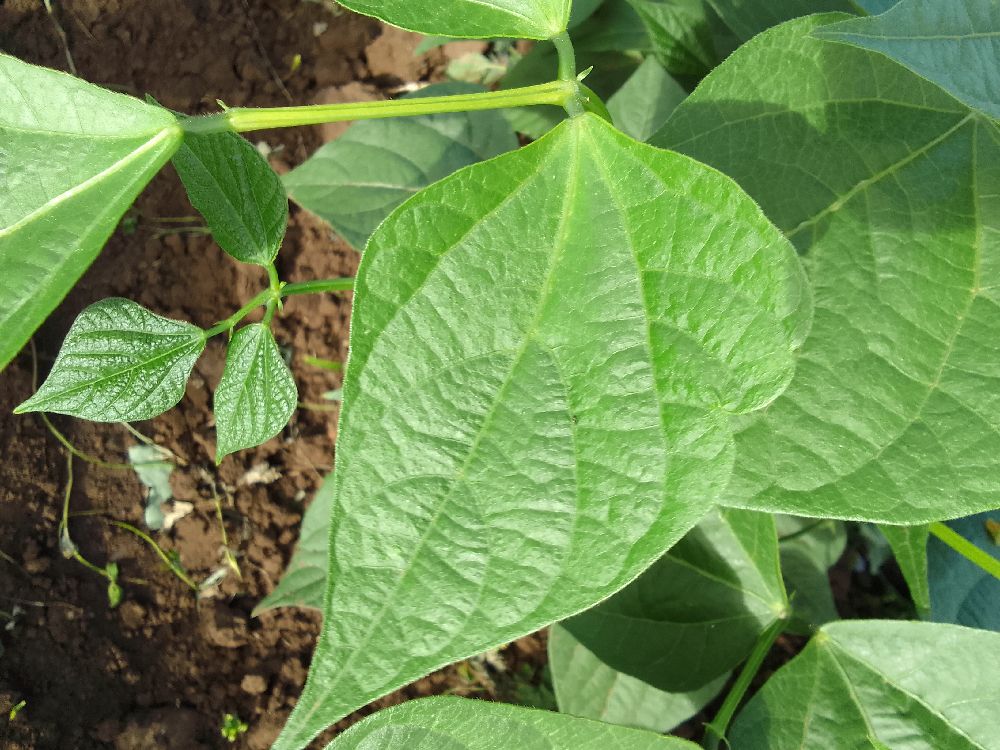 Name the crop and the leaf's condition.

common bean, healthy
